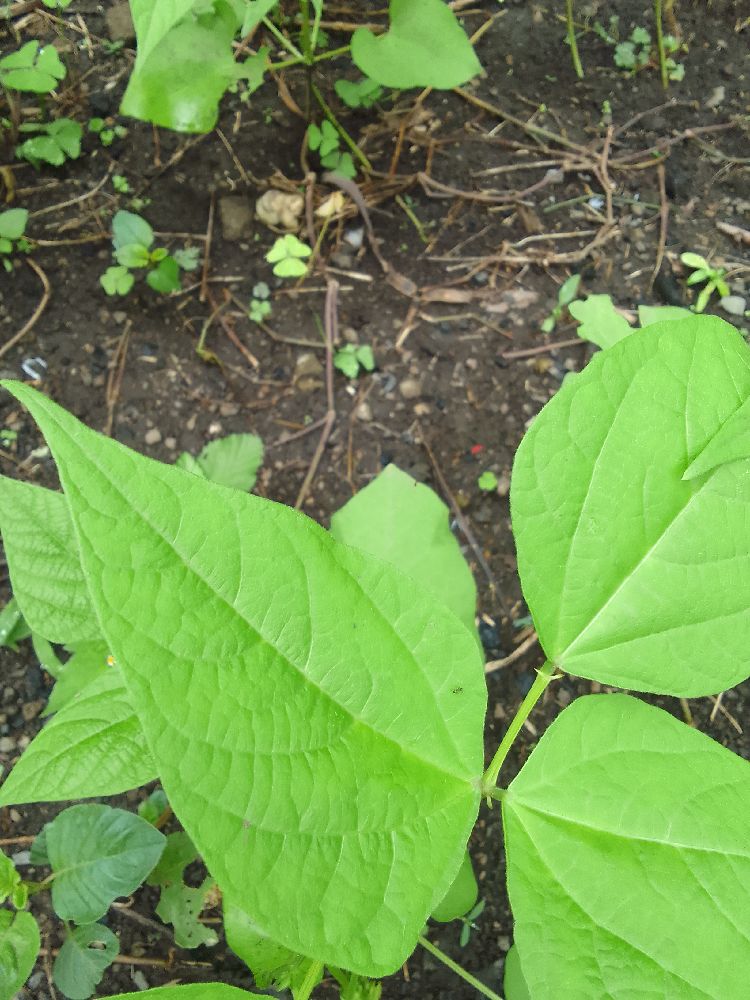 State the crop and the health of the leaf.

common bean, healthy
